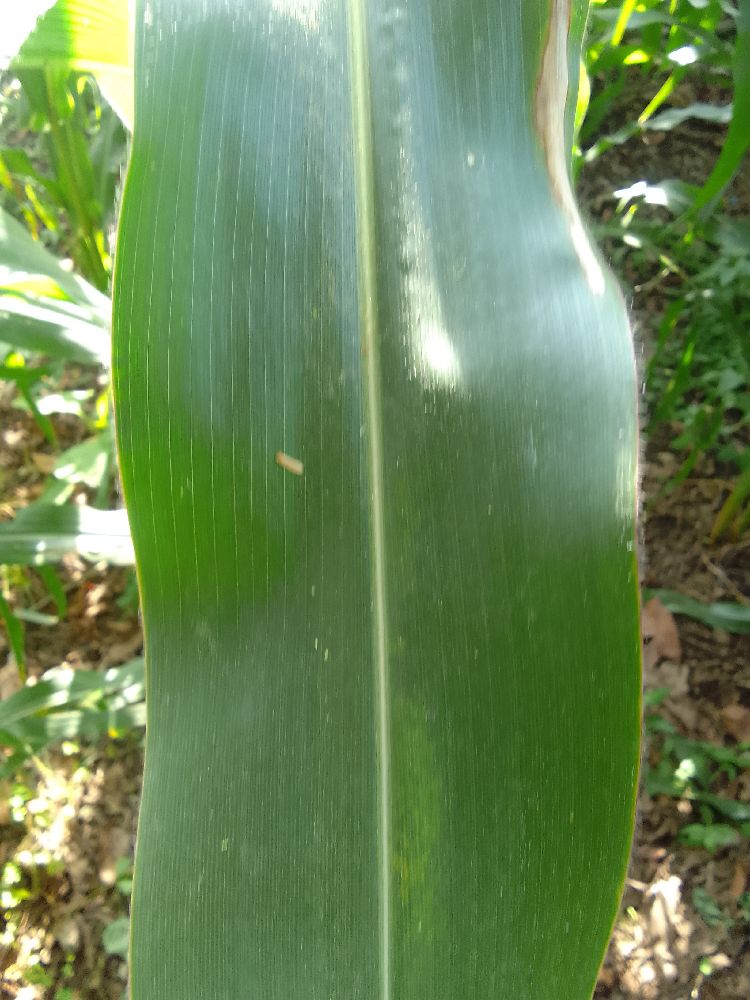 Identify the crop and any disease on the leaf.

maize, healthy
